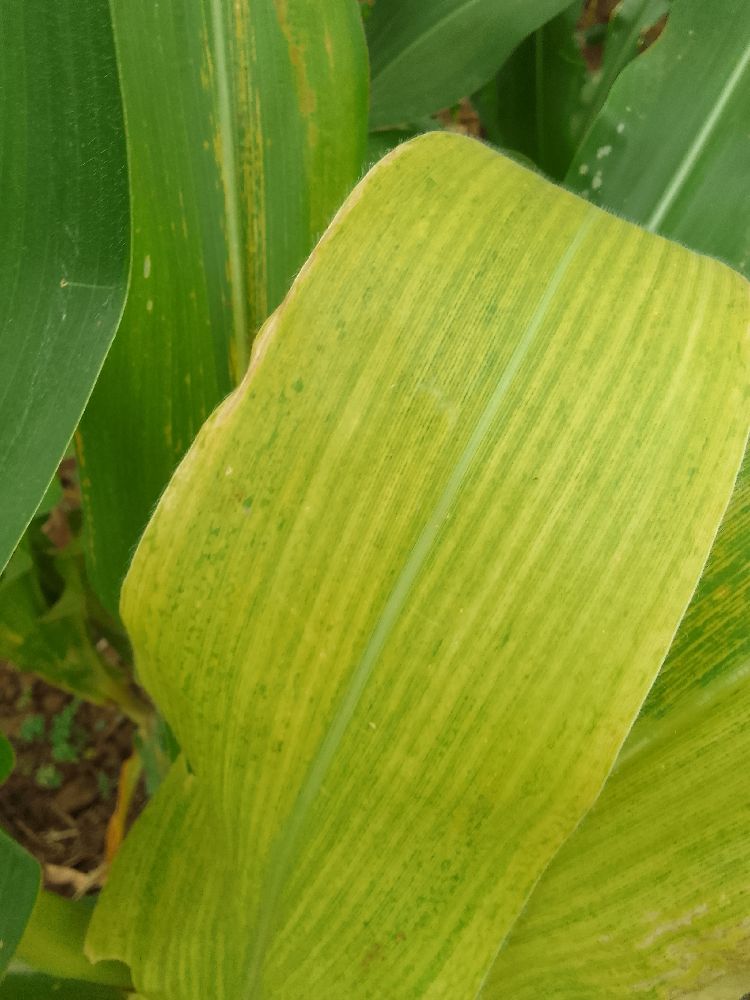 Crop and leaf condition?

maize, maize lethal necrosis
